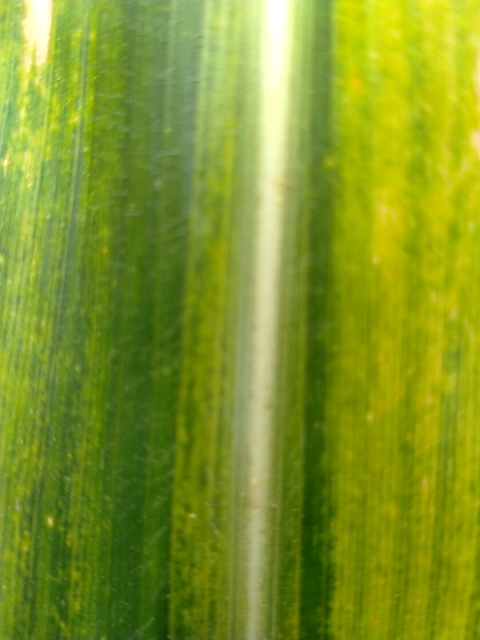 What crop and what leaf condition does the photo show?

maize, maize lethal necrosis
